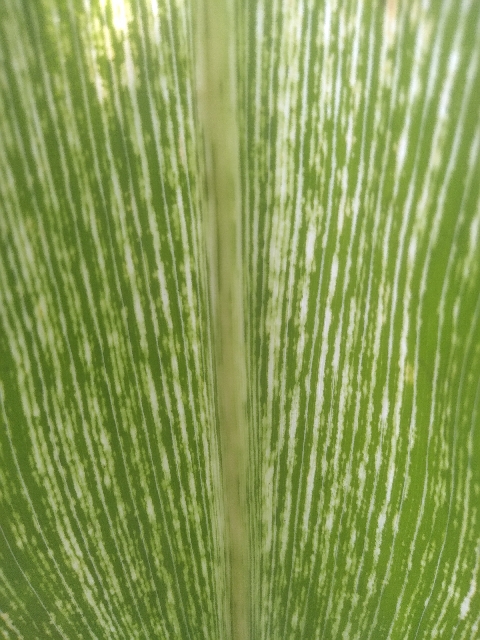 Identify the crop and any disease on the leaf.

maize, maize streak virus
